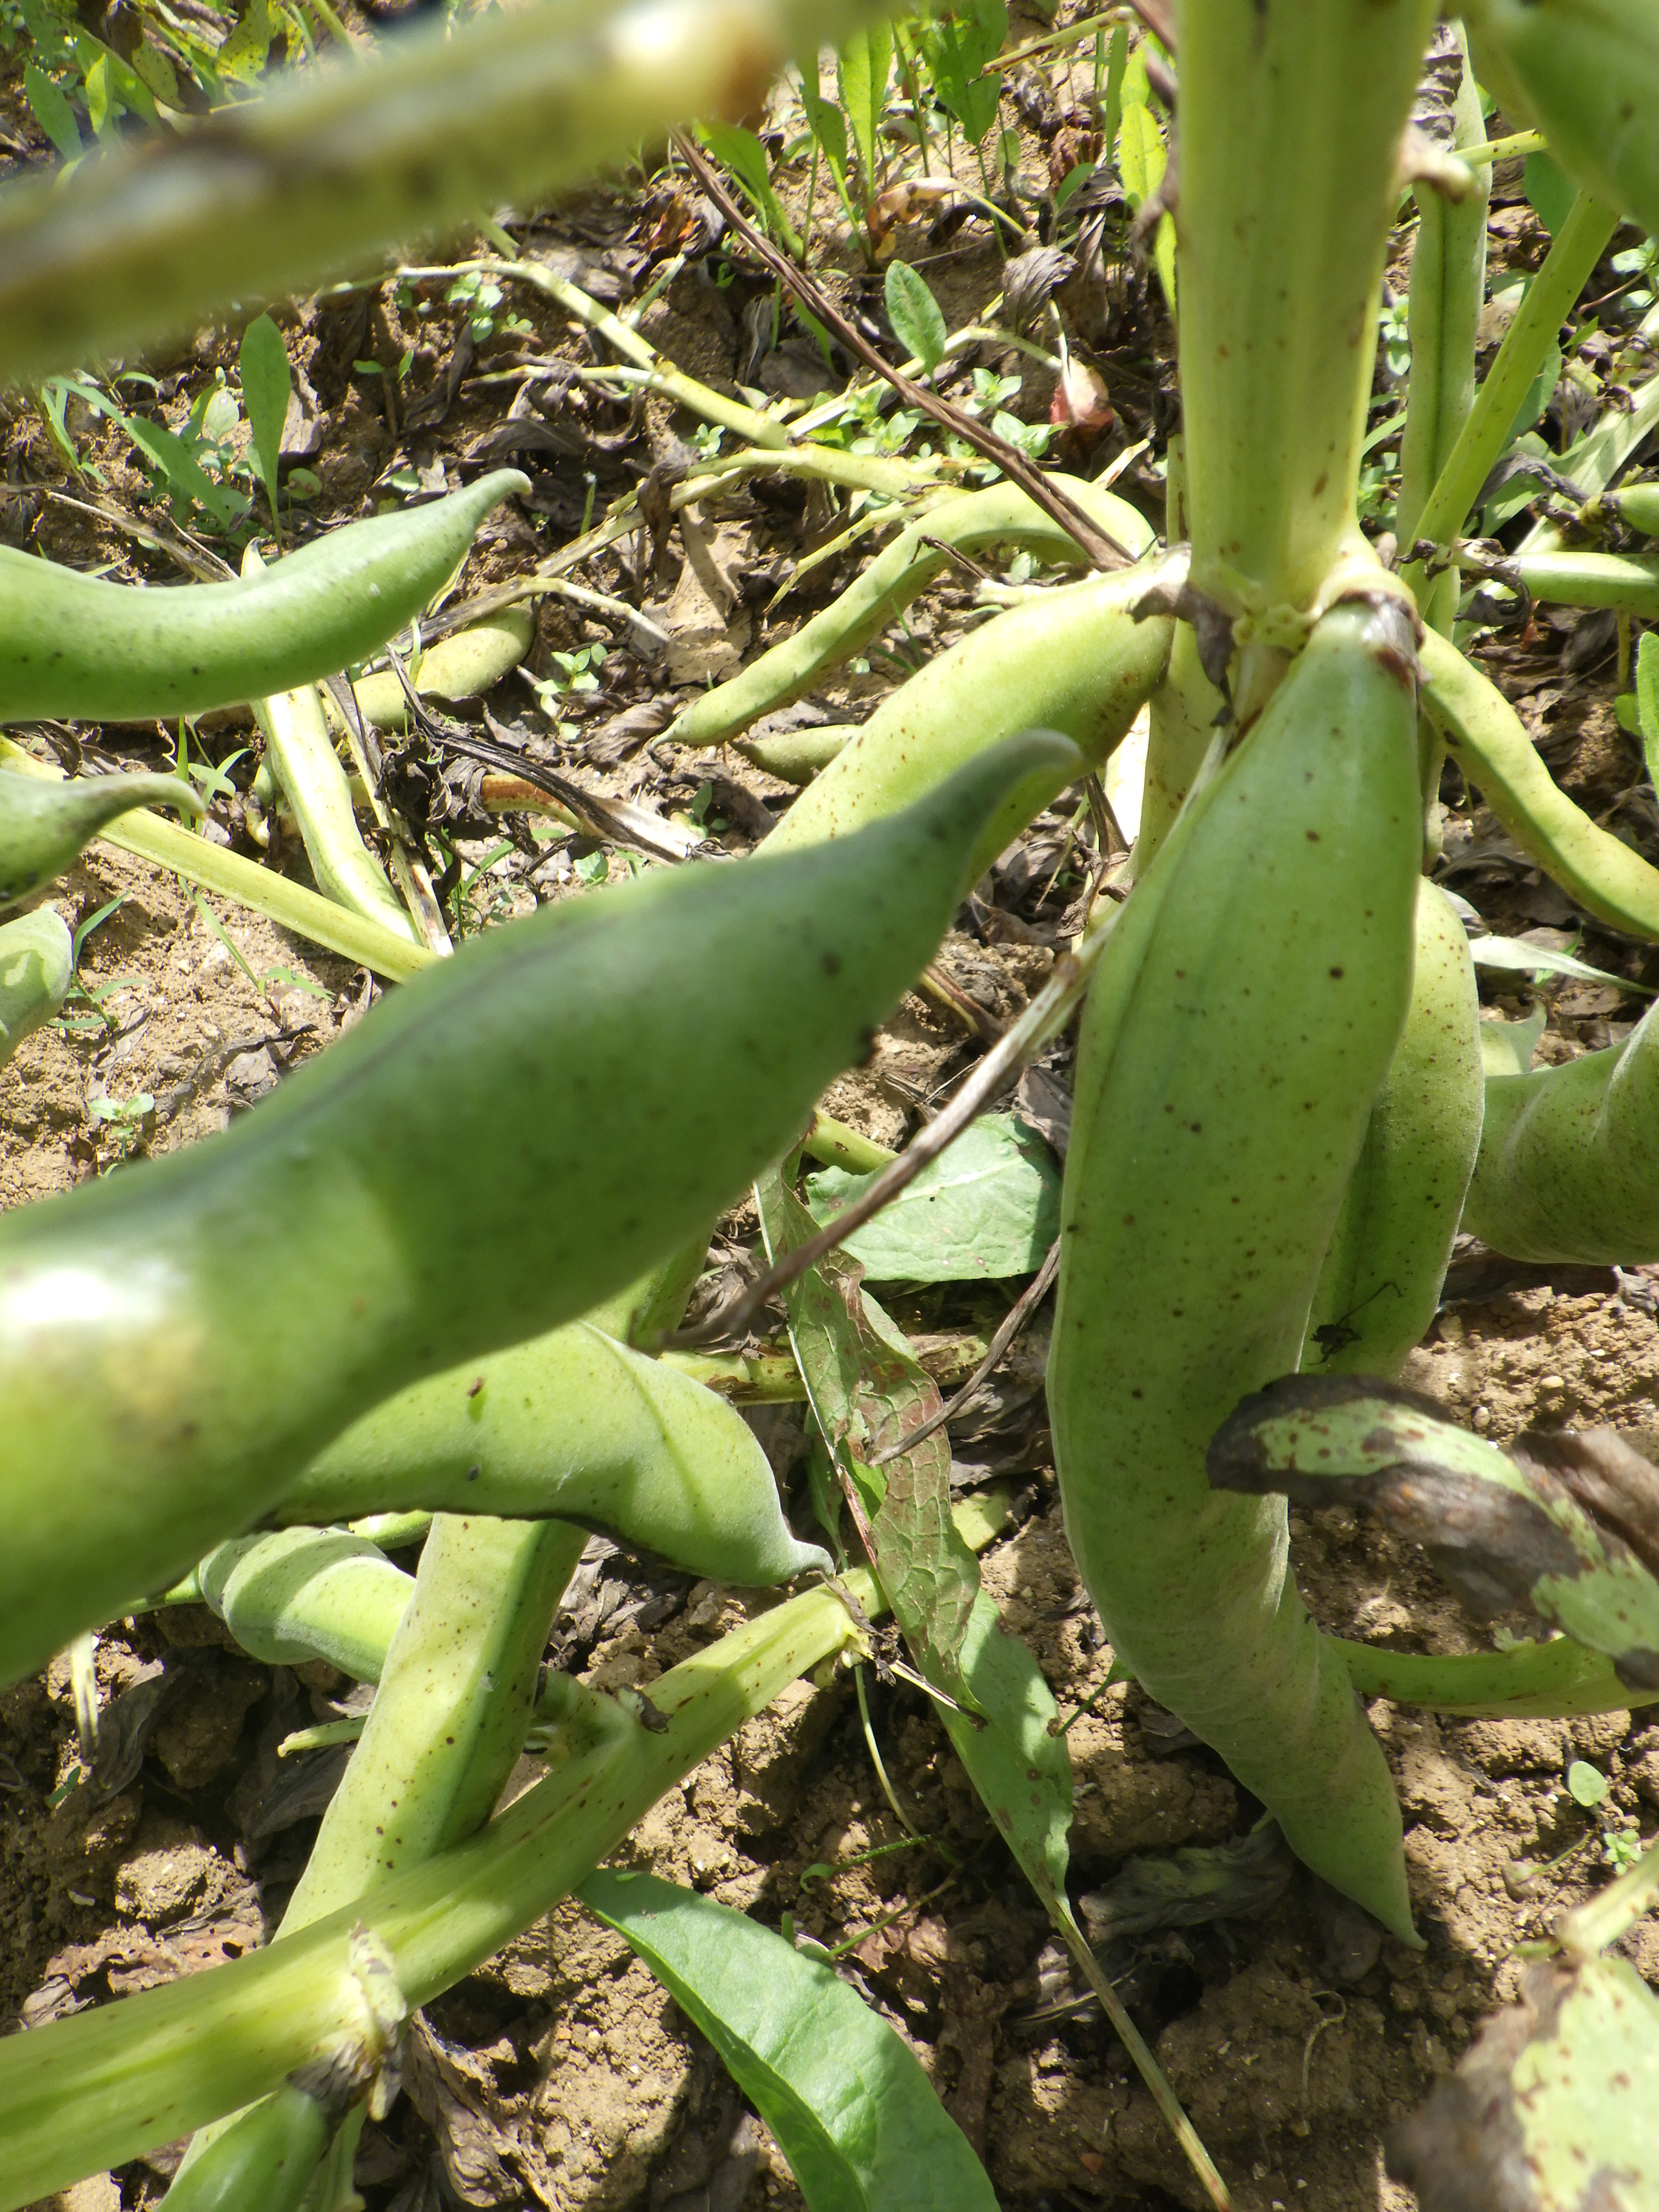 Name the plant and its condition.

faba bean, chocolate spot
